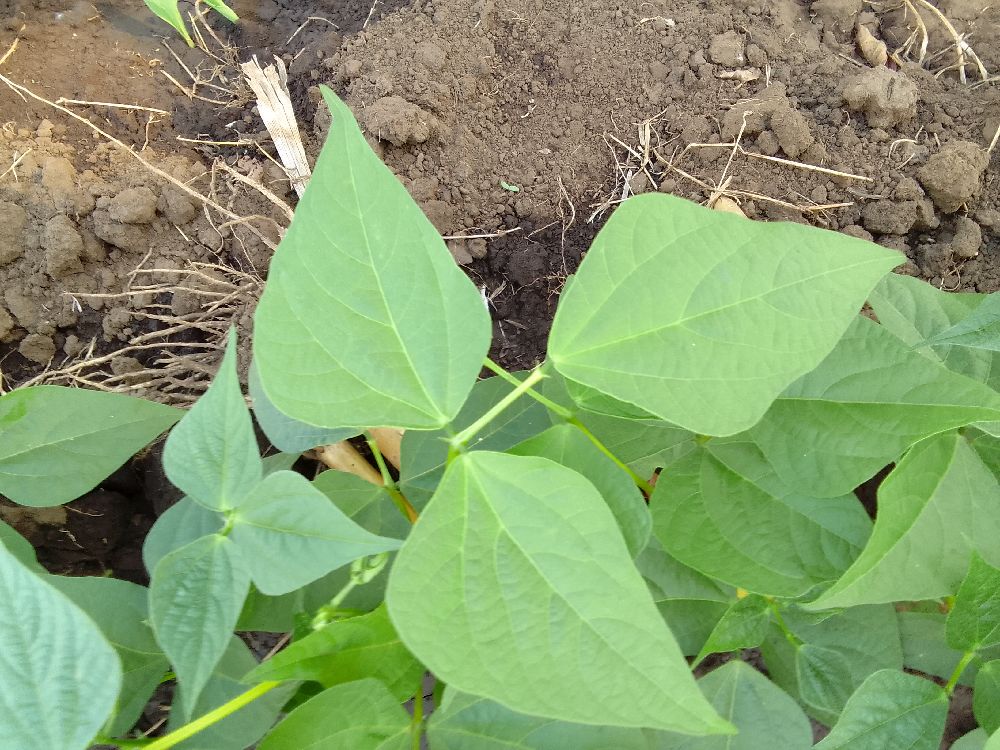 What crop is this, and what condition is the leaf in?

common bean, healthy
